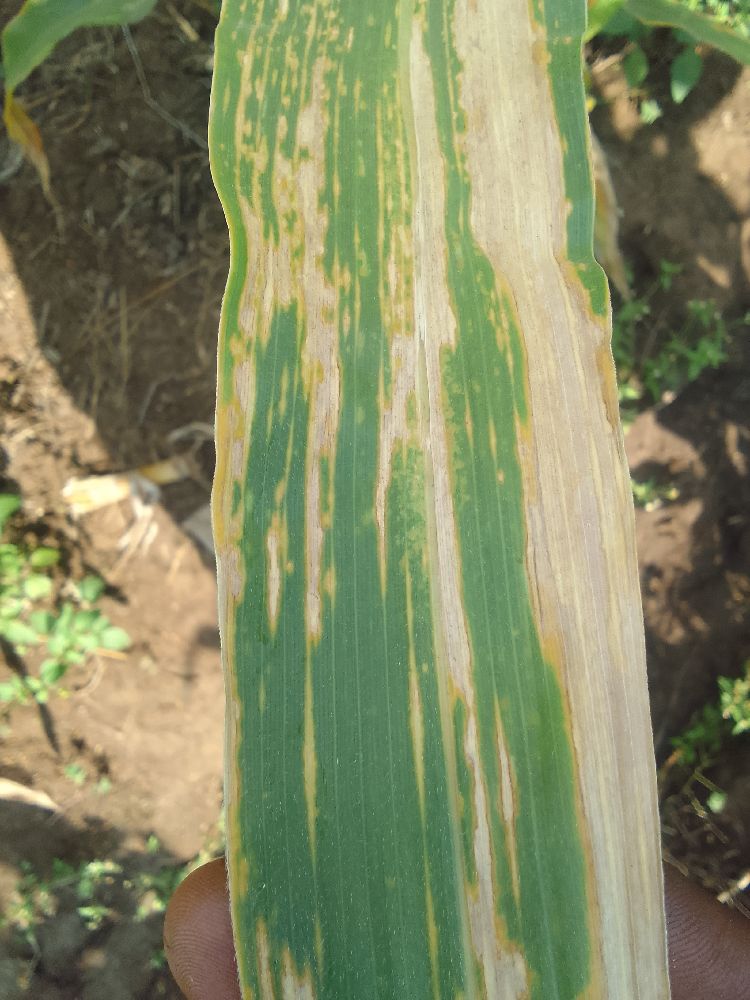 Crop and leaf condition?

maize, maize lethal necrosis
